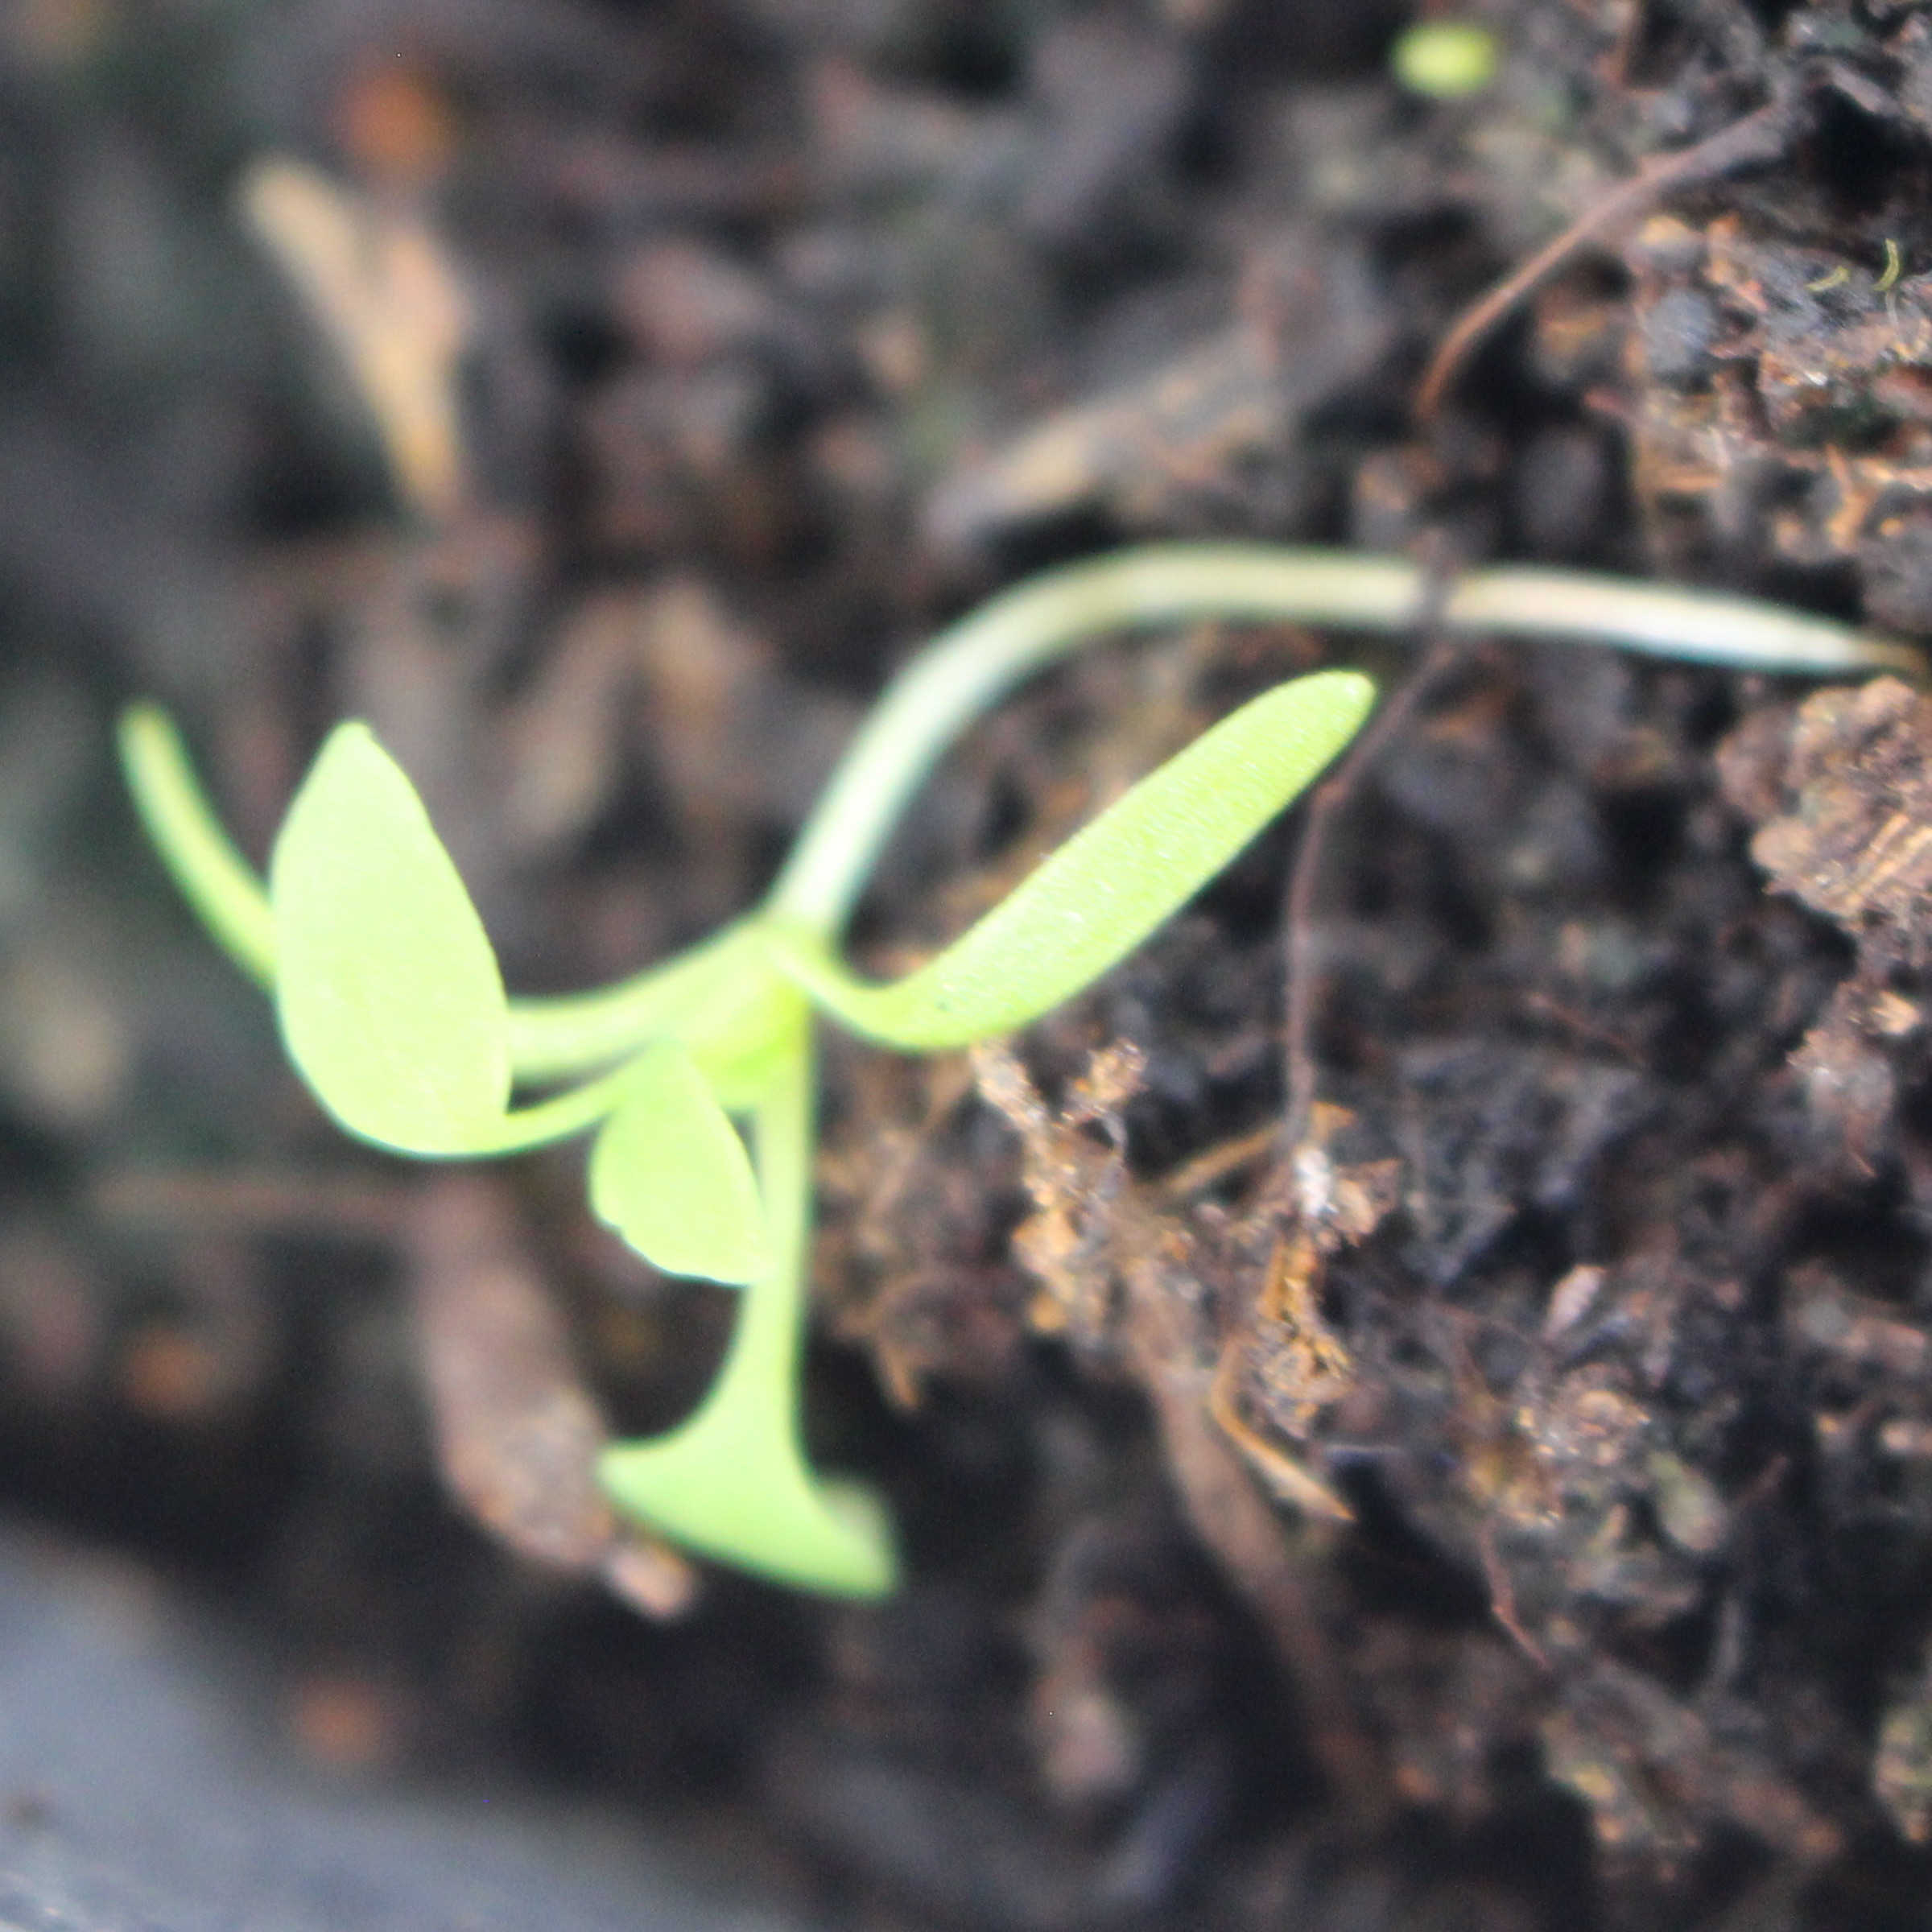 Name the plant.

Papaver rhoeas
